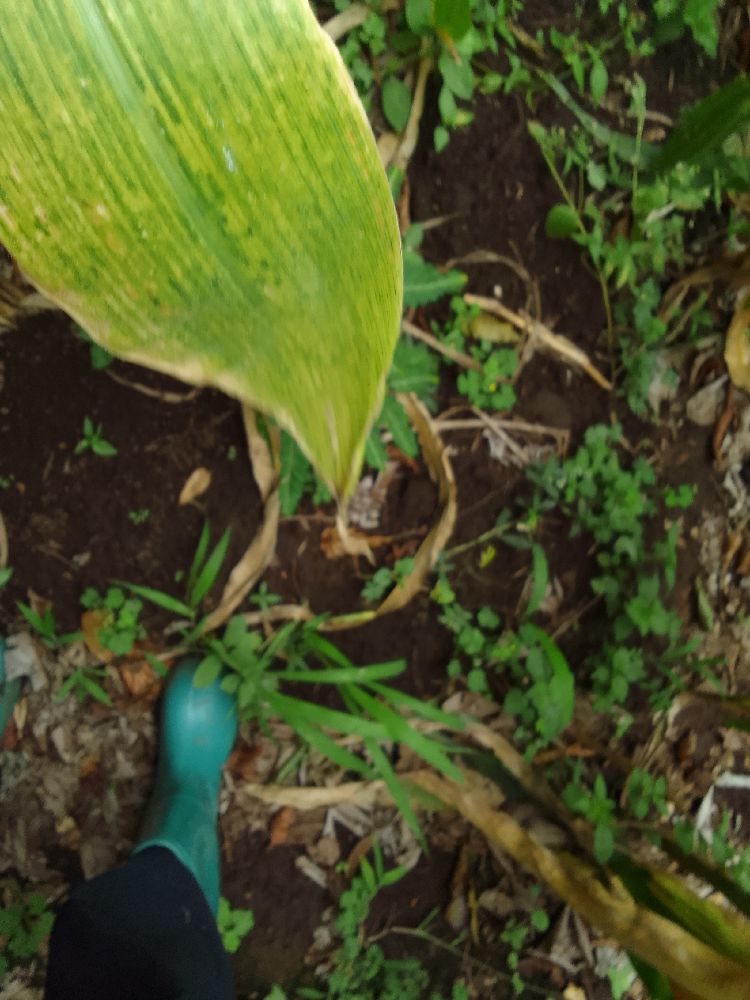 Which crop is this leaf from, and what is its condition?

maize, maize lethal necrosis
